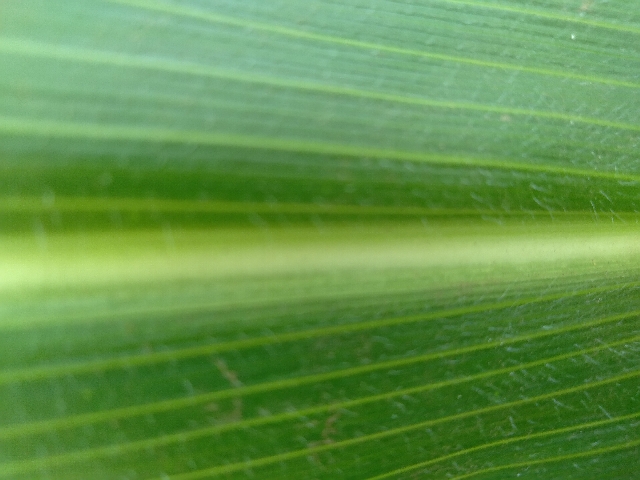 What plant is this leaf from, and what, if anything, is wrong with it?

maize, healthy
